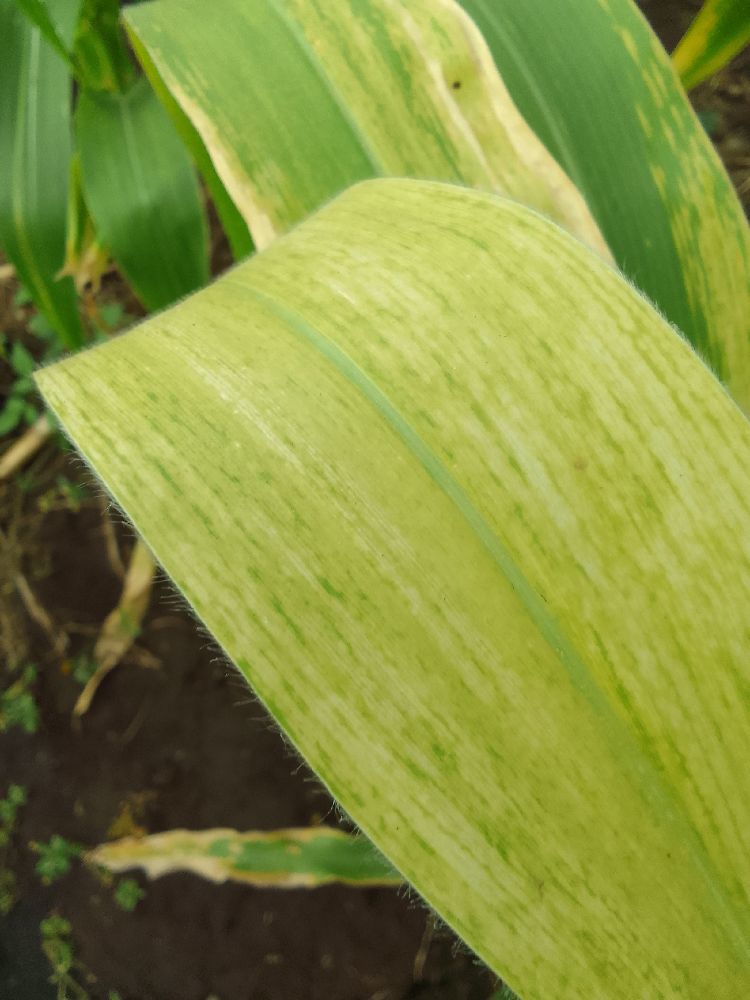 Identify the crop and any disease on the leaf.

maize, maize lethal necrosis
